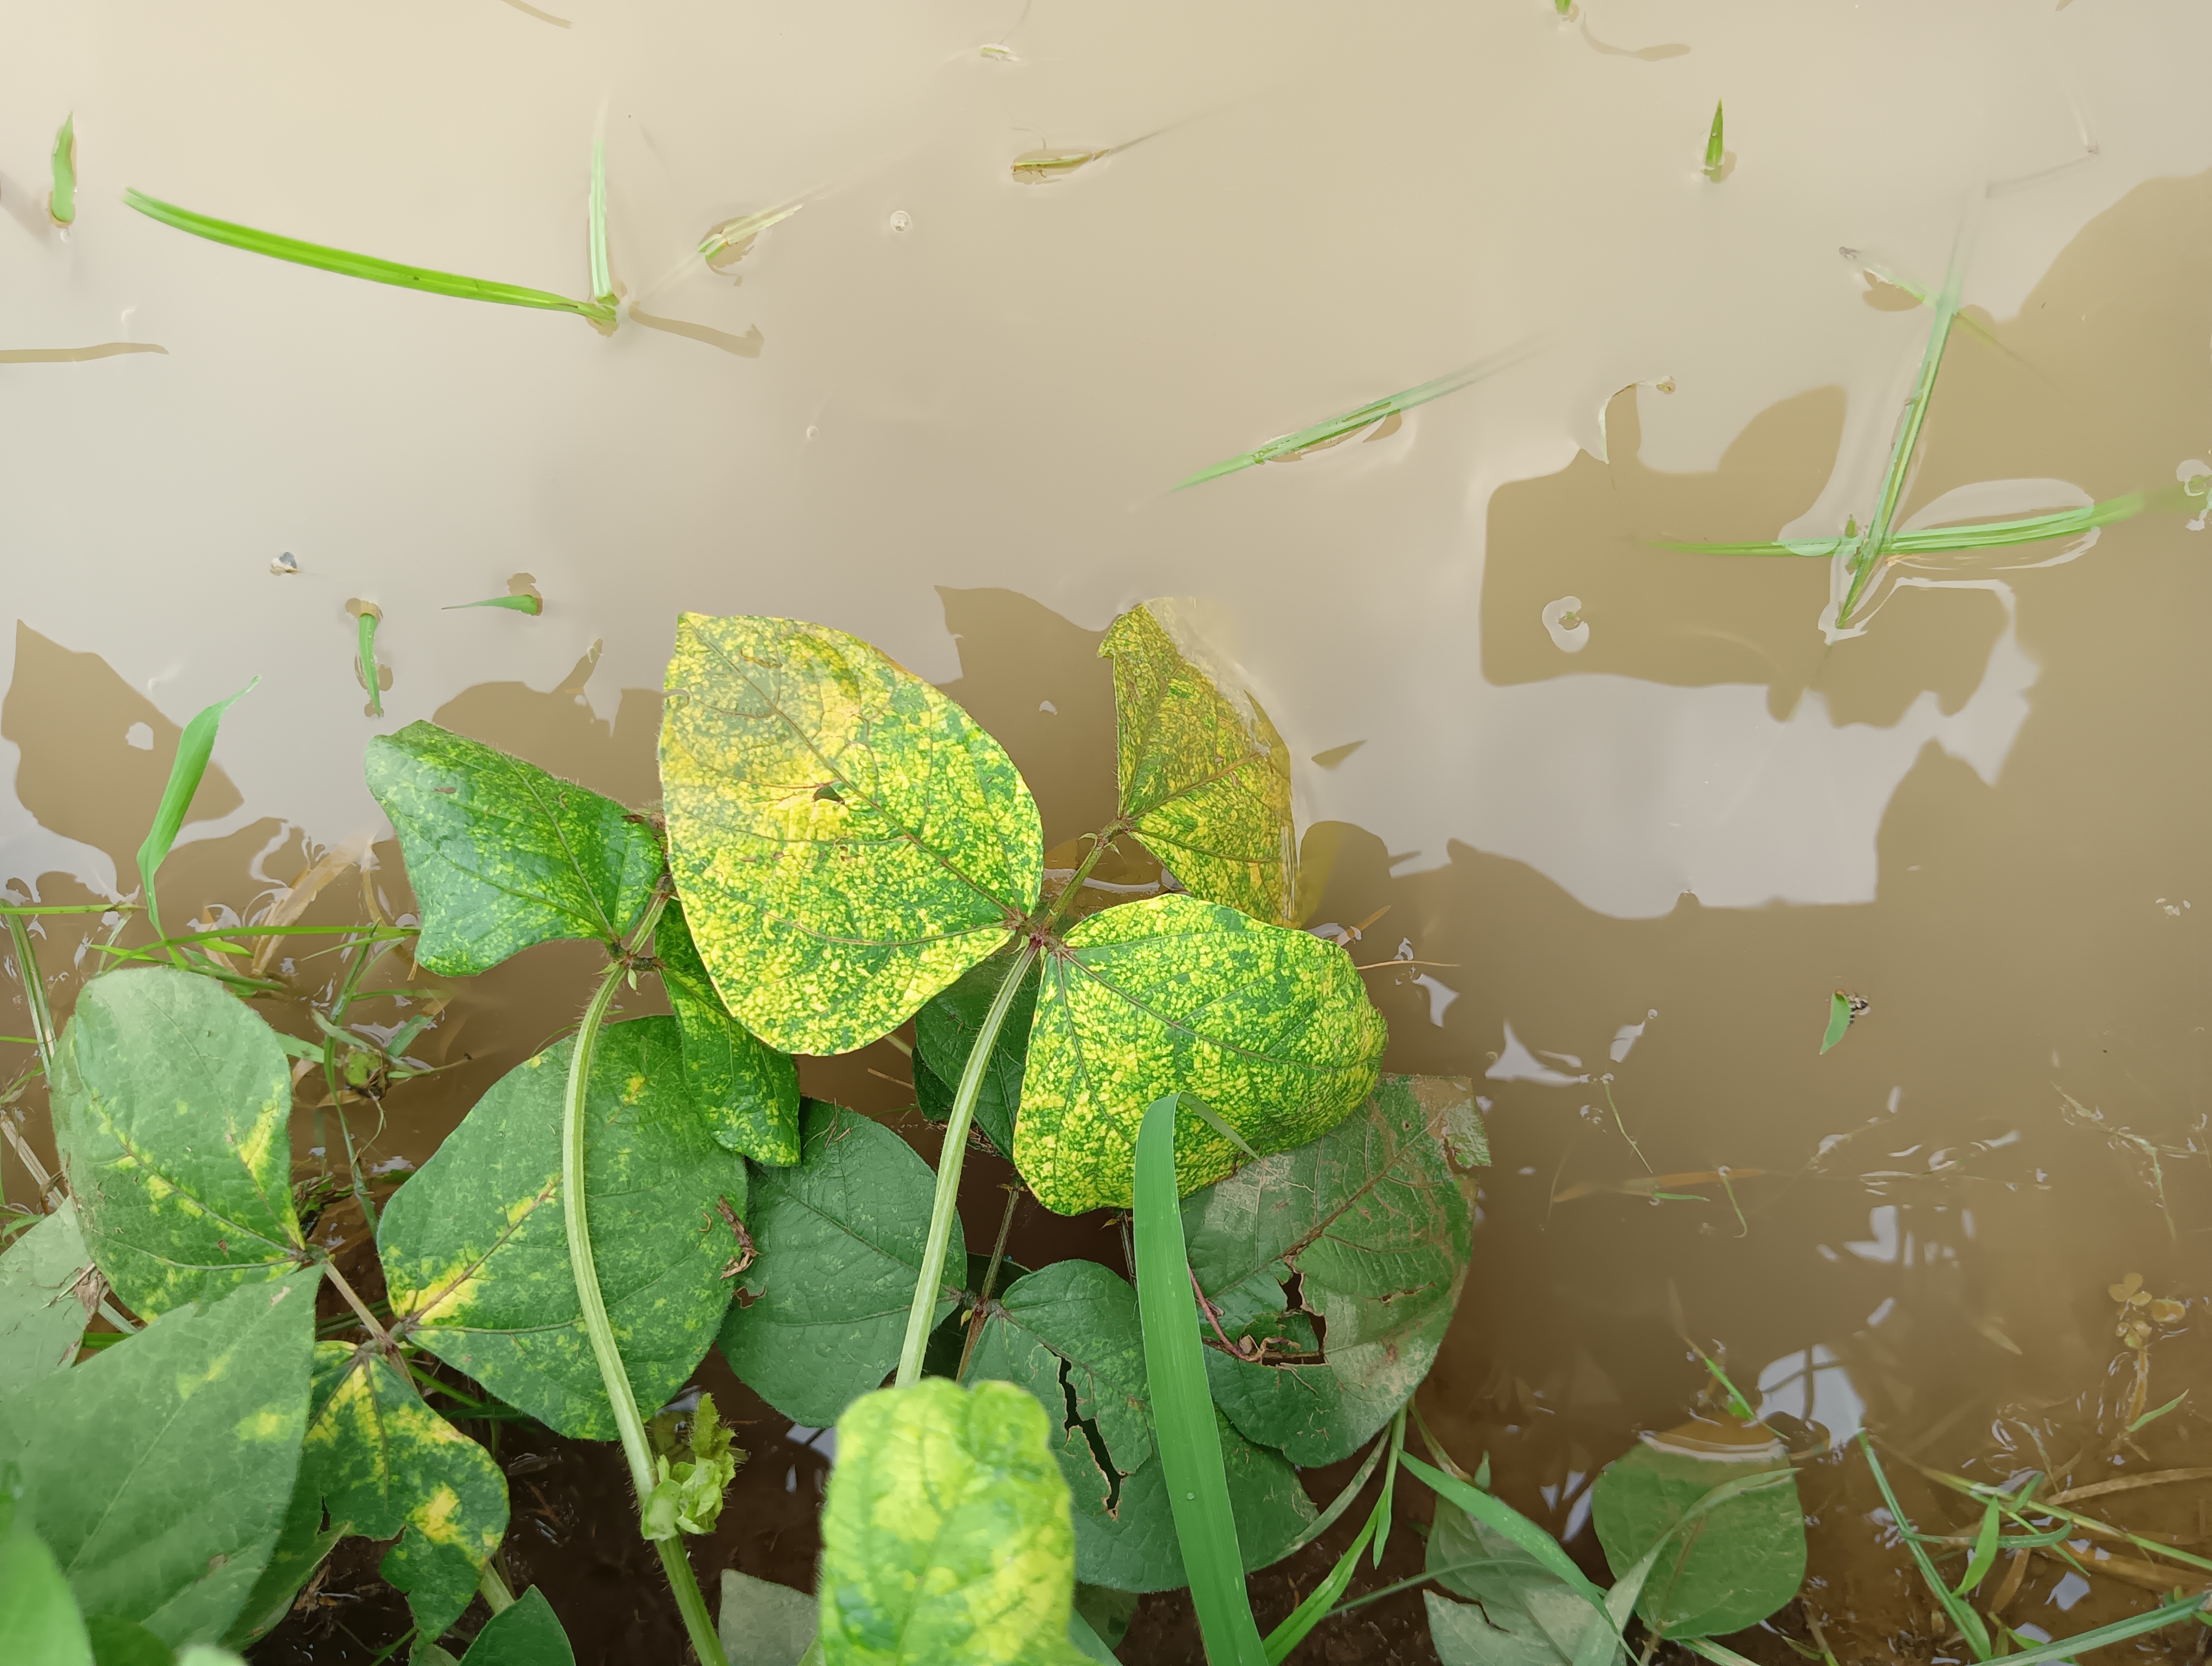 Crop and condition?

mungbean, yellow mosaic
